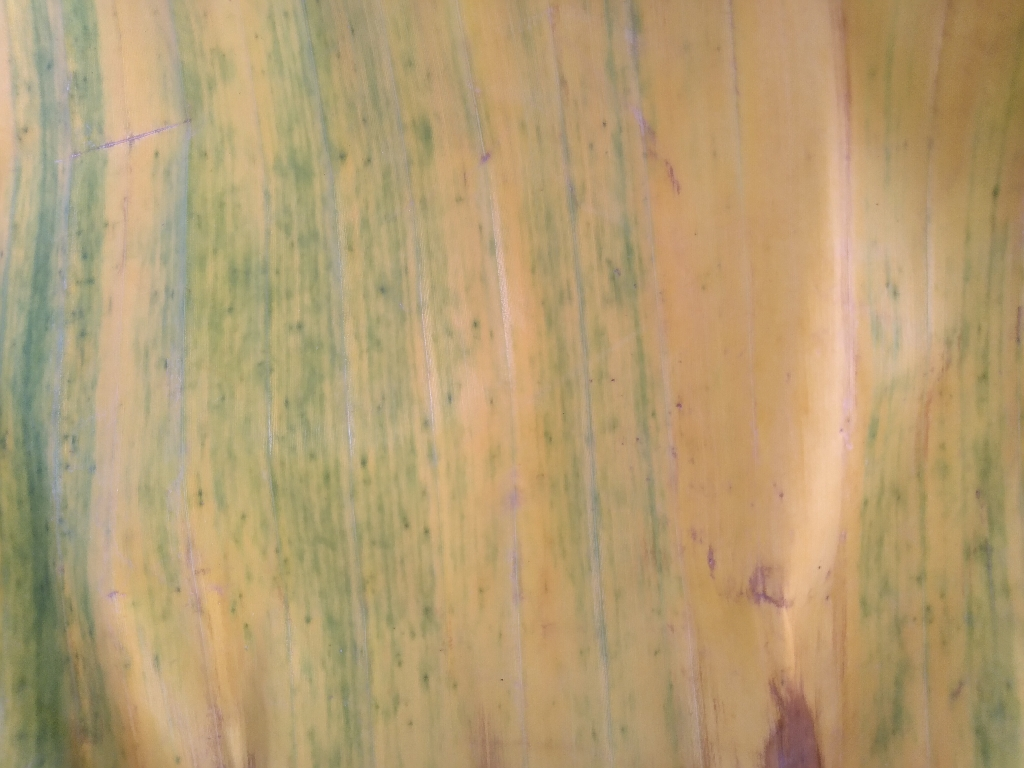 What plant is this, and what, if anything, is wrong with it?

banana, fusarium wilt race 1
